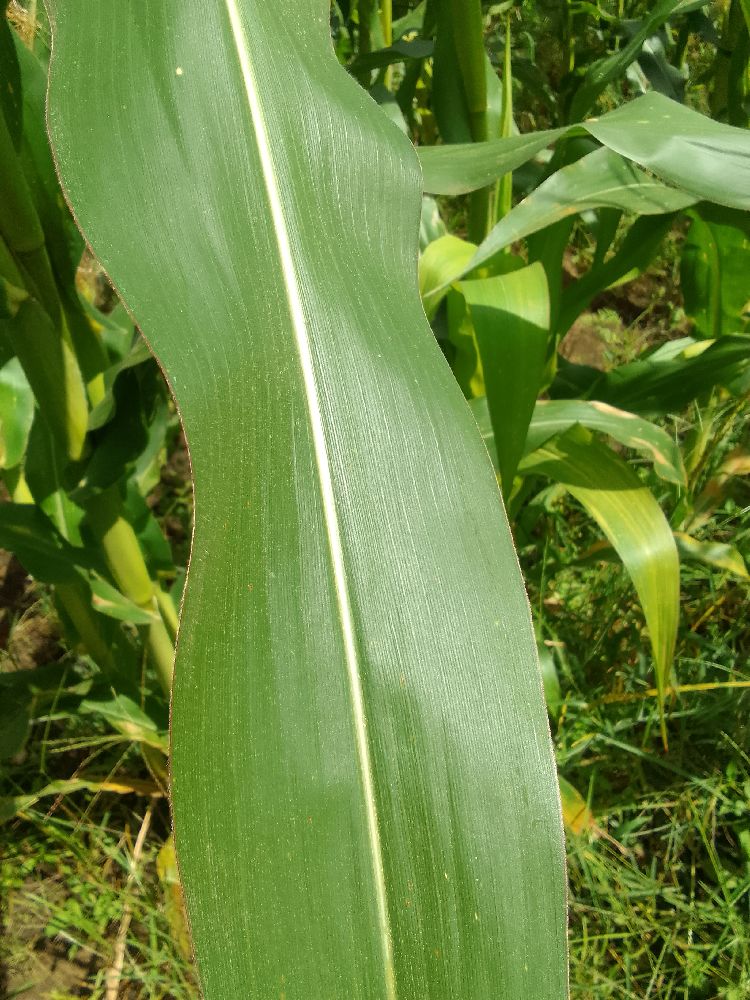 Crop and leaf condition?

maize, healthy
